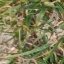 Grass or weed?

grass
